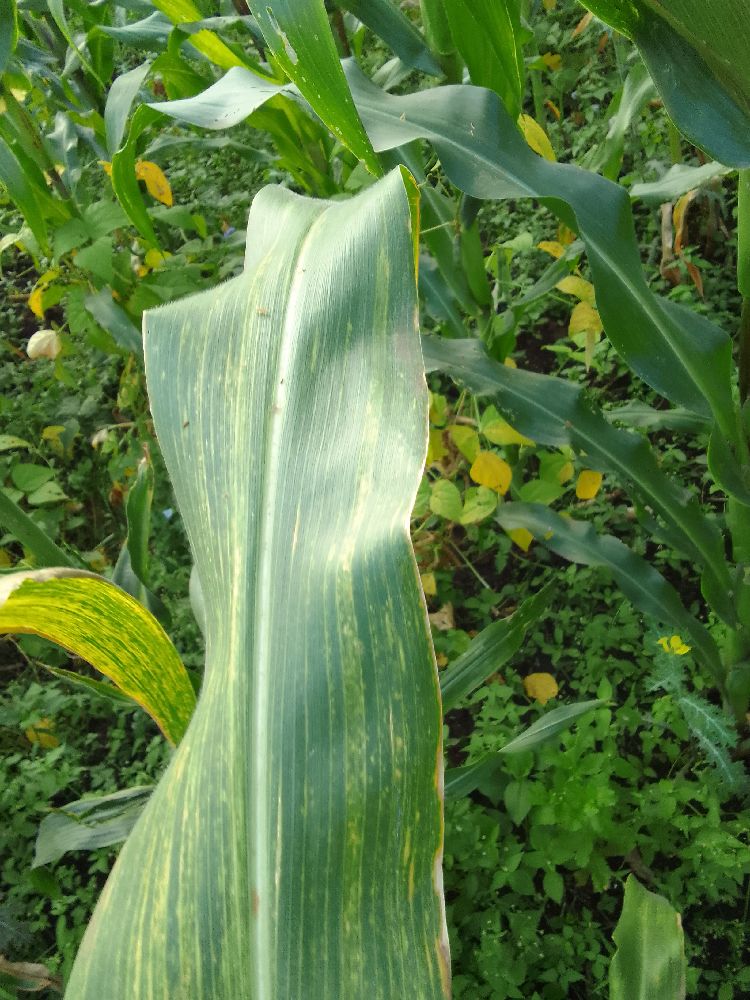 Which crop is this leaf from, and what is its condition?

maize, maize lethal necrosis
